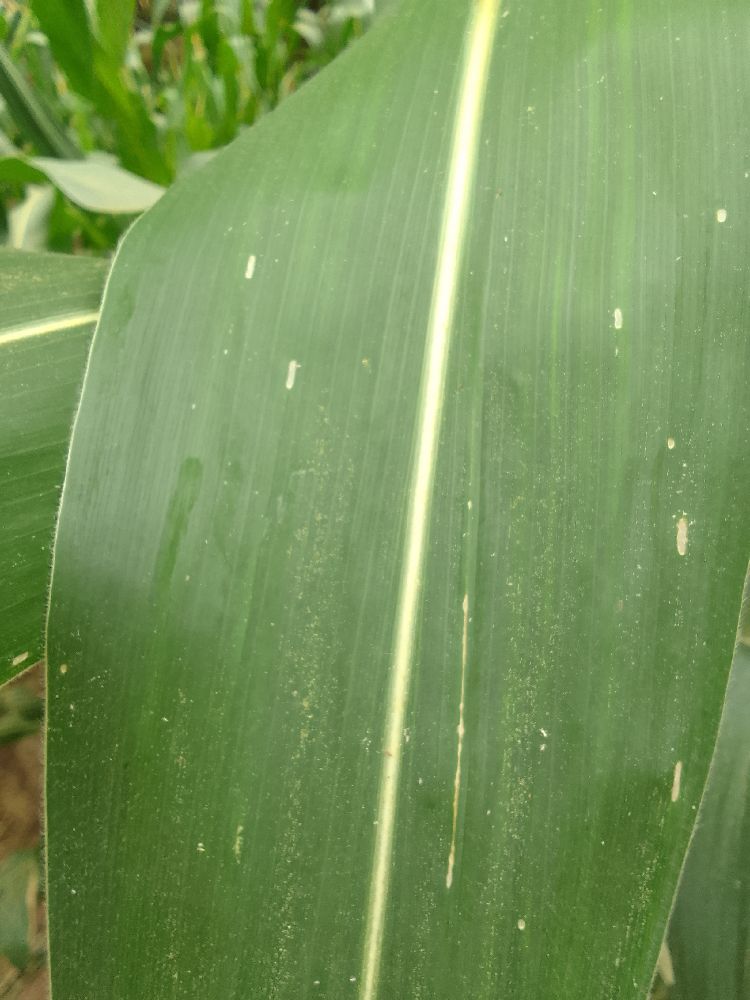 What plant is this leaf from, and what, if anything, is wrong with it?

maize, healthy
